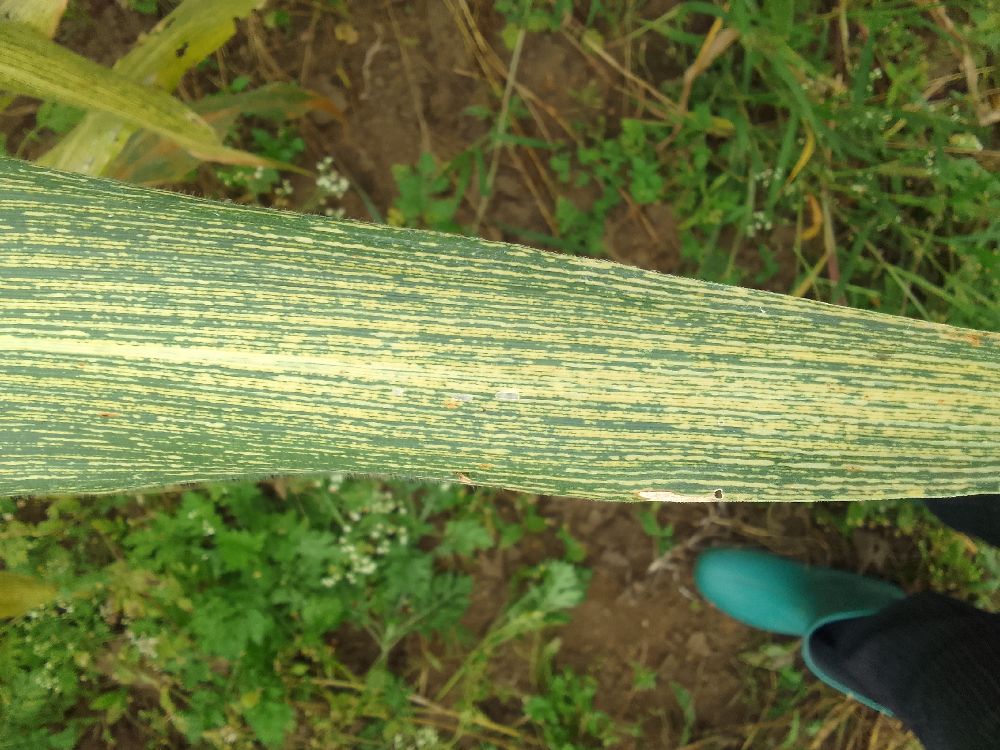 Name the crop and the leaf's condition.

maize, maize streak virus
